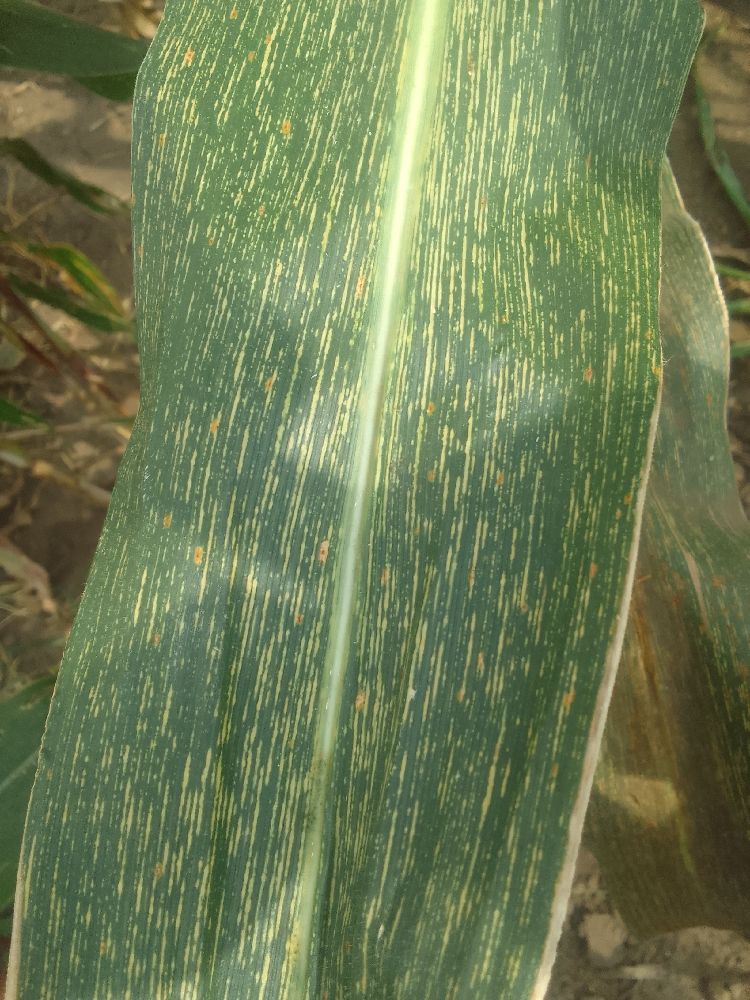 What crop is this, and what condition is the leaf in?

maize, maize streak virus
